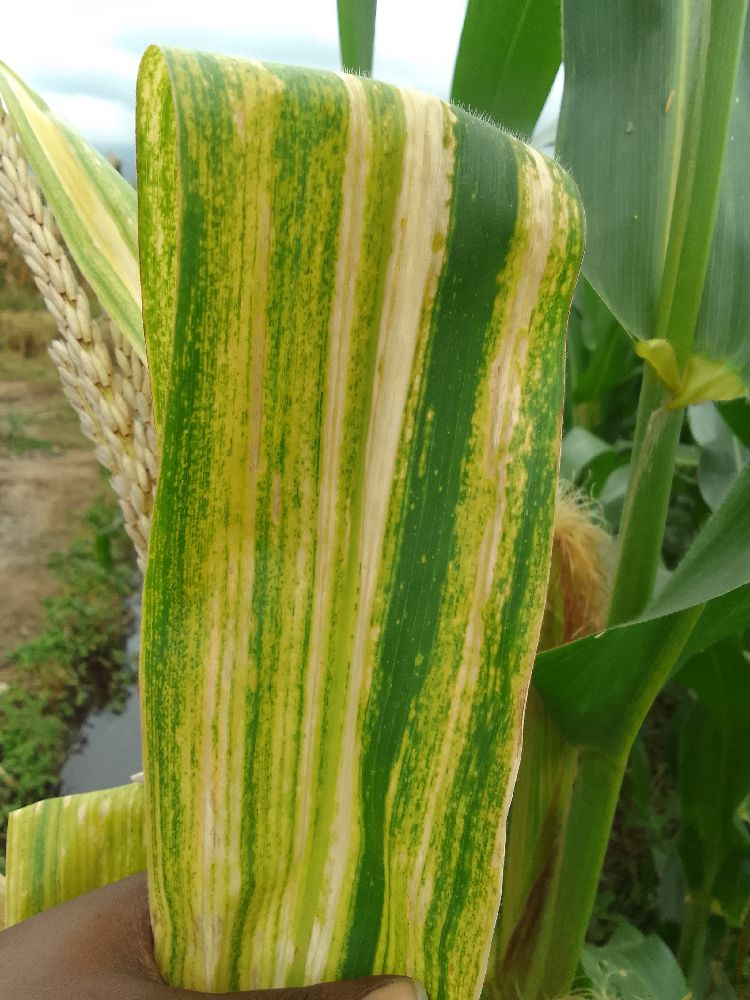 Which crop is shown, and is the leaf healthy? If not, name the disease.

maize, maize lethal necrosis
